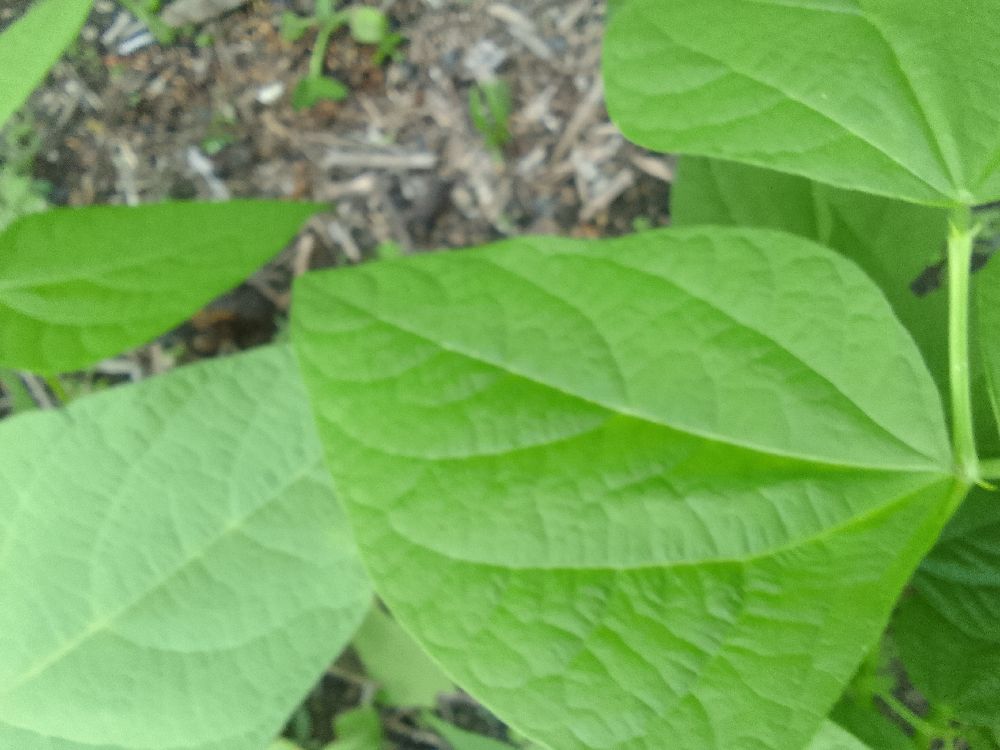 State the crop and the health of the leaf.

common bean, healthy
